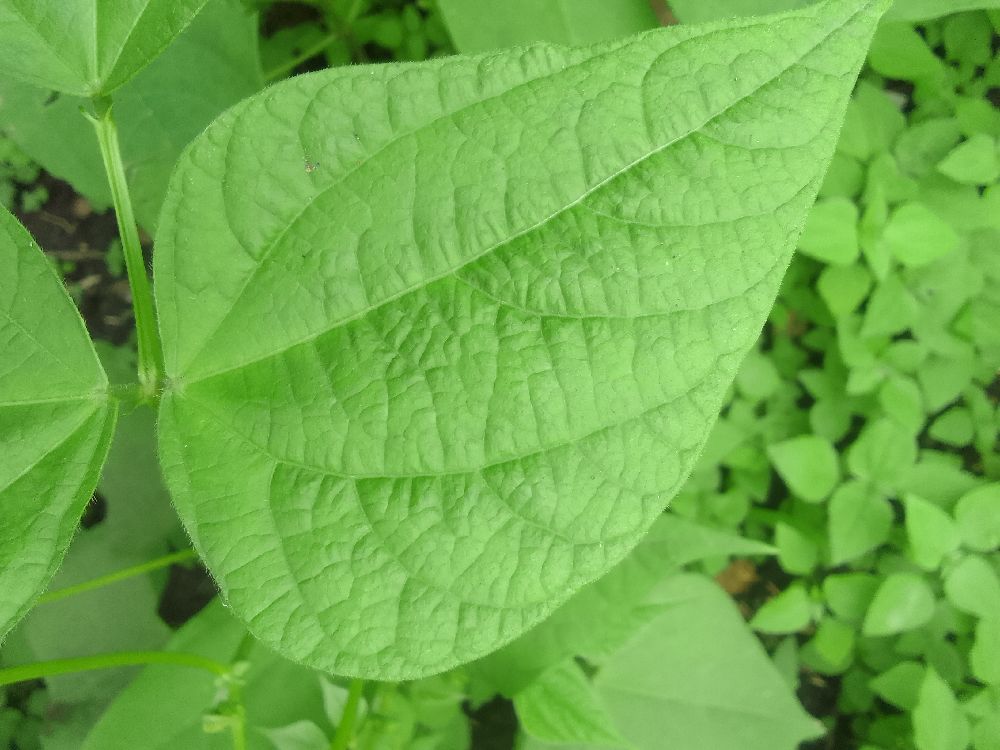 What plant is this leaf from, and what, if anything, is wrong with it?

common bean, healthy
